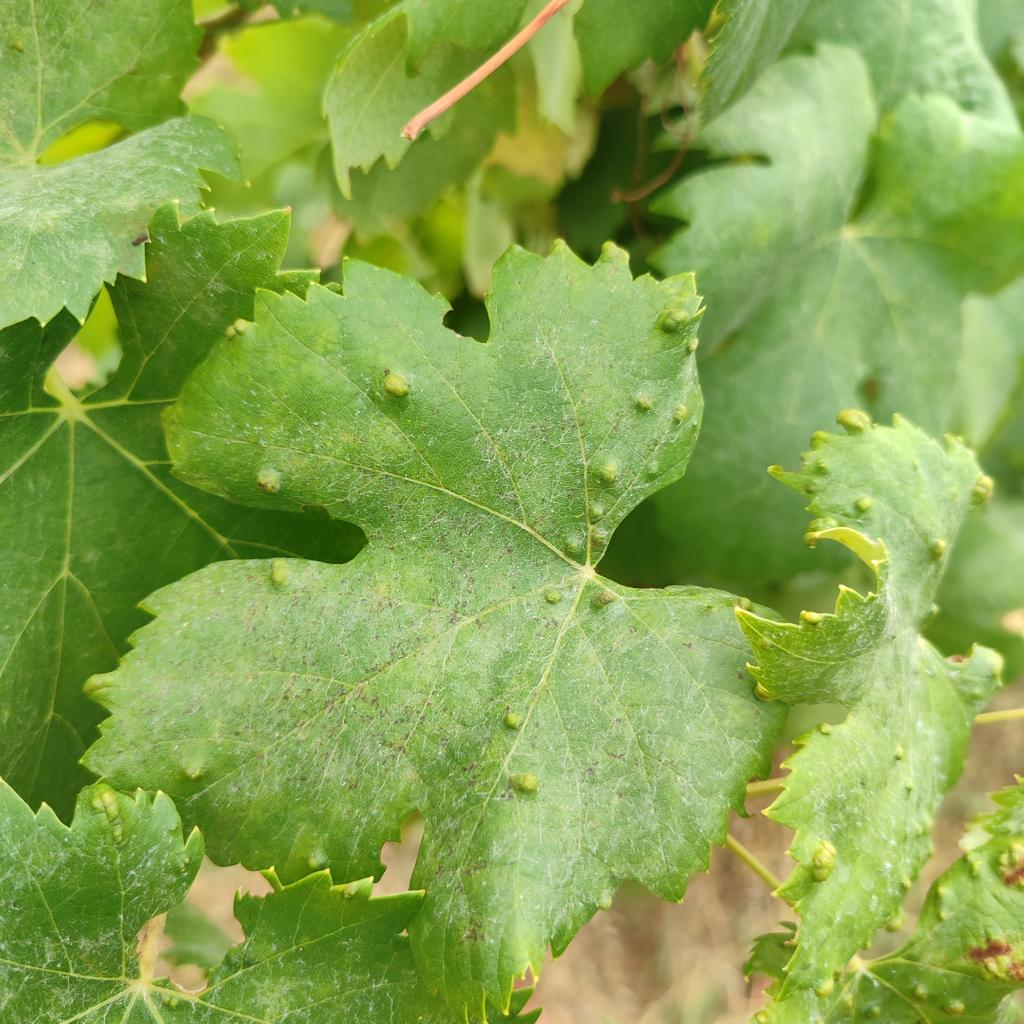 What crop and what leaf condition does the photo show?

grapevine, erineum mite
